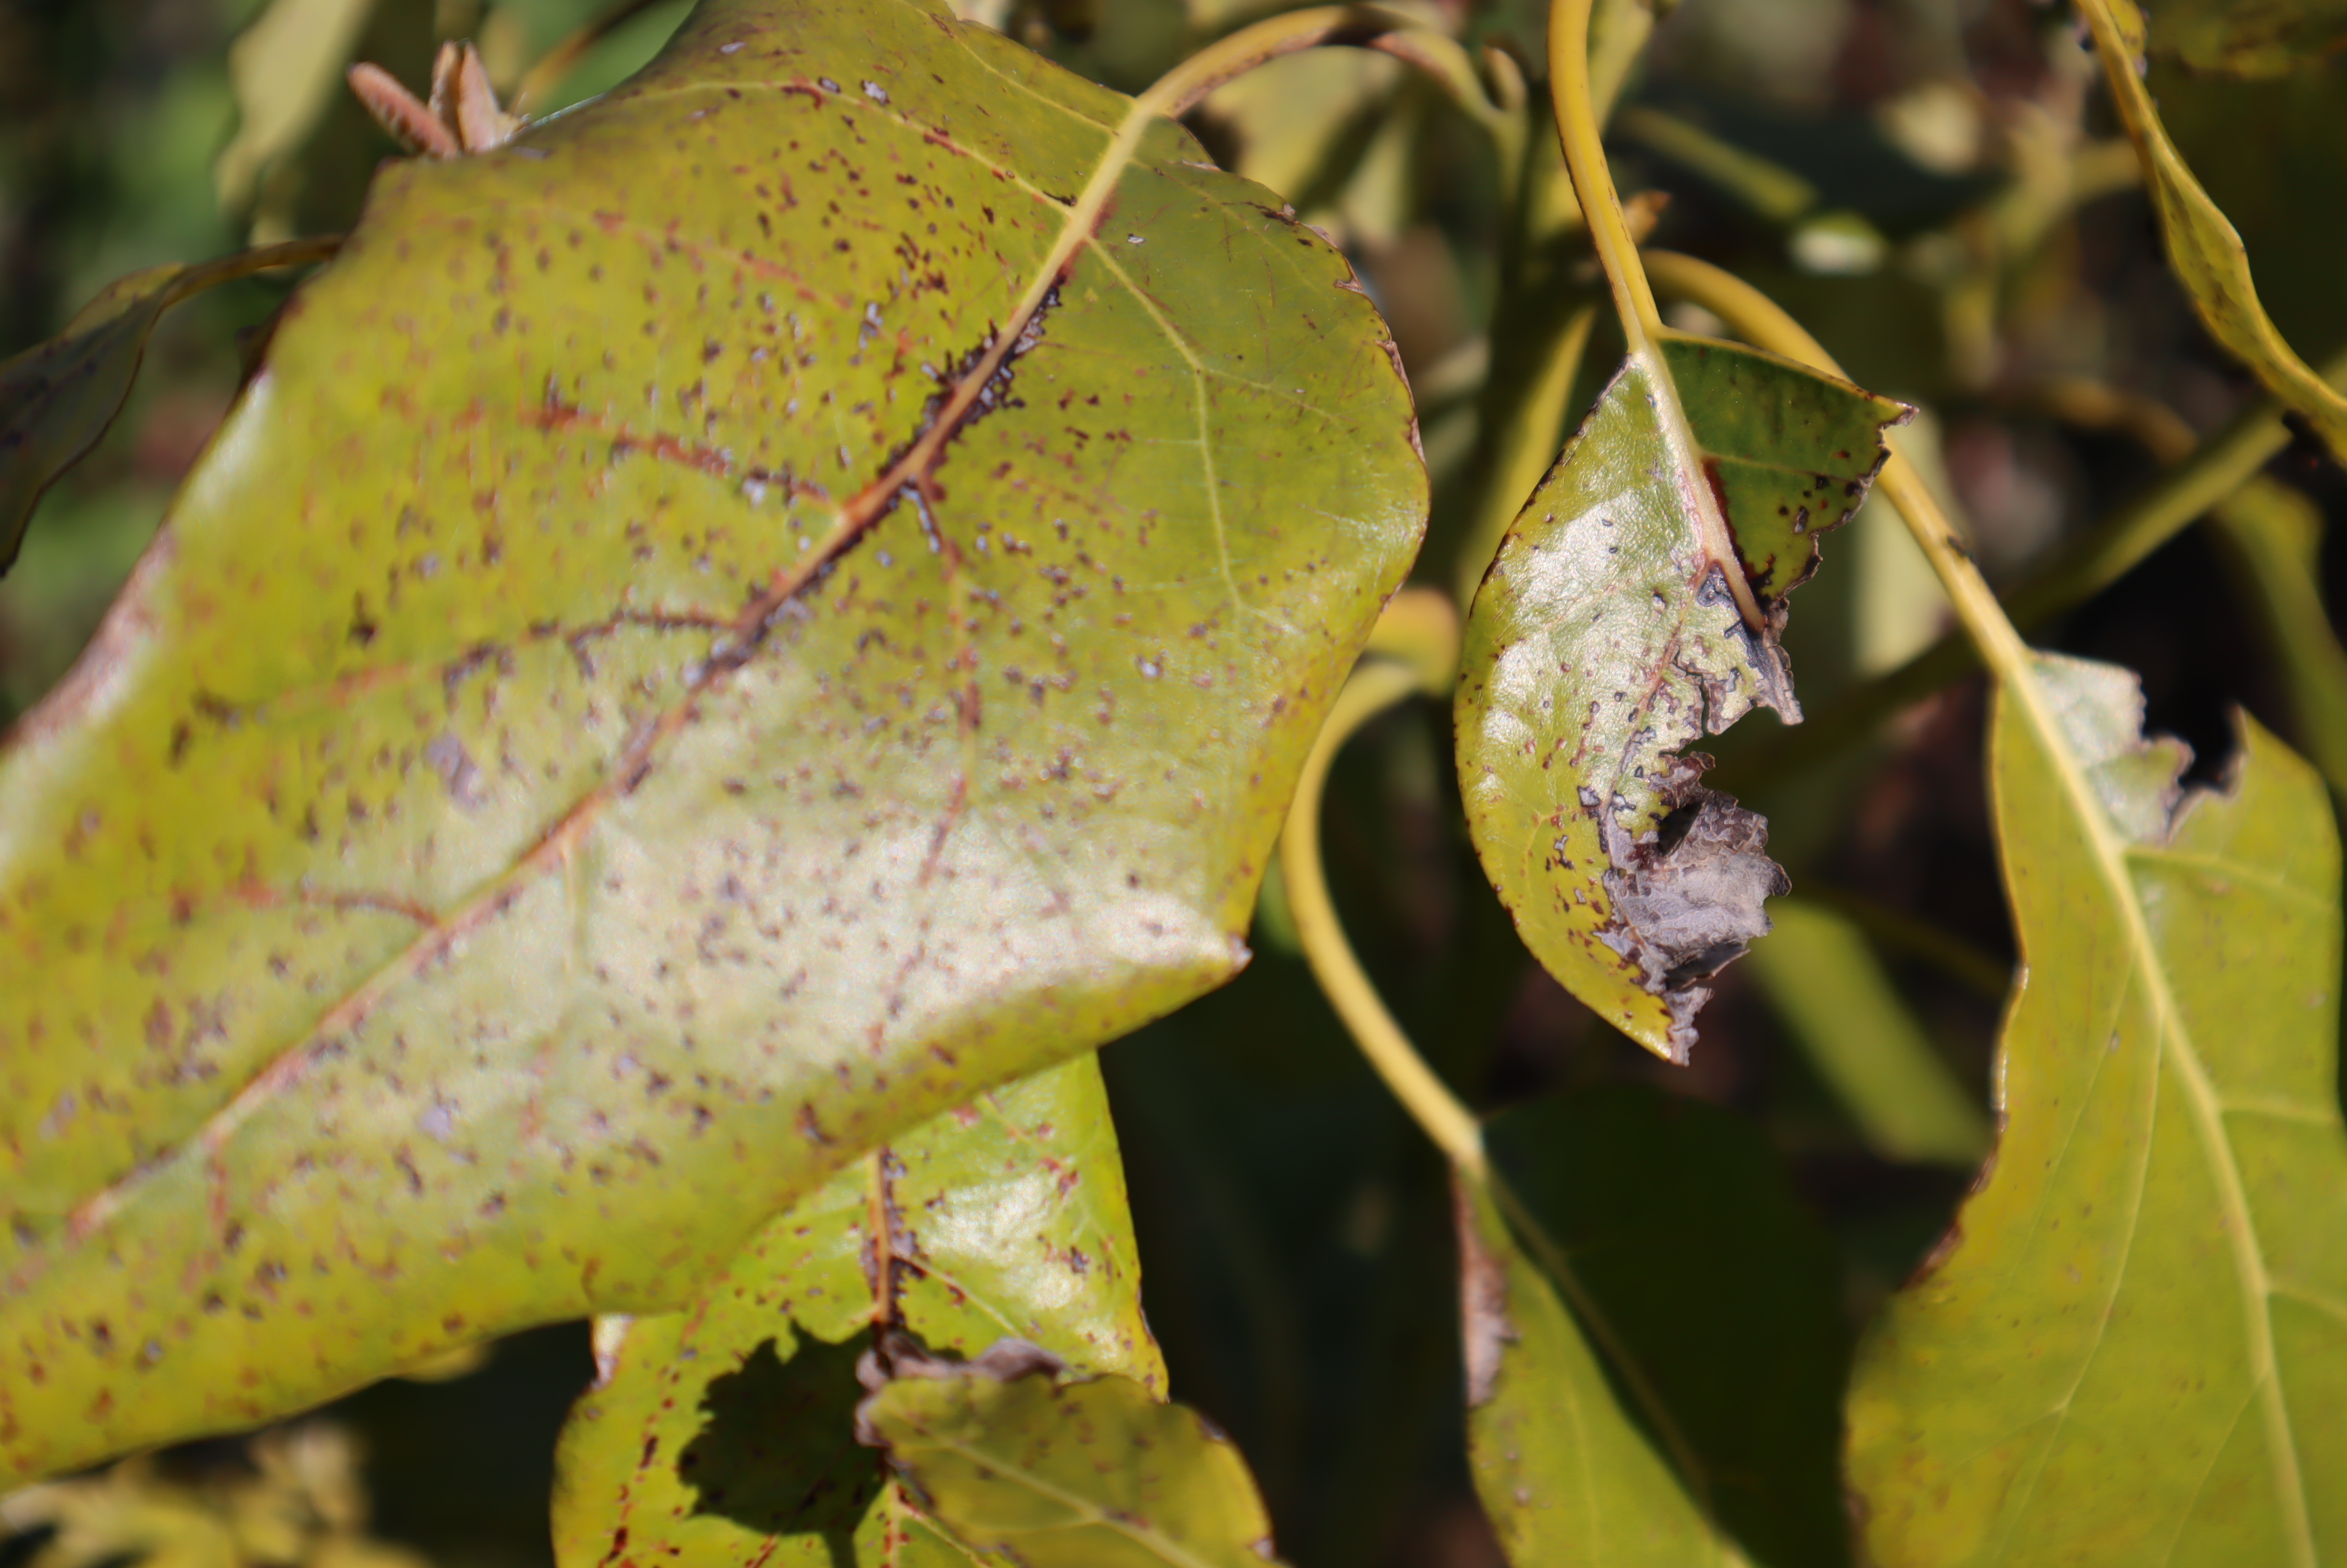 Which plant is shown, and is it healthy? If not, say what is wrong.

avocado, alternaria, frost damage, unknown
